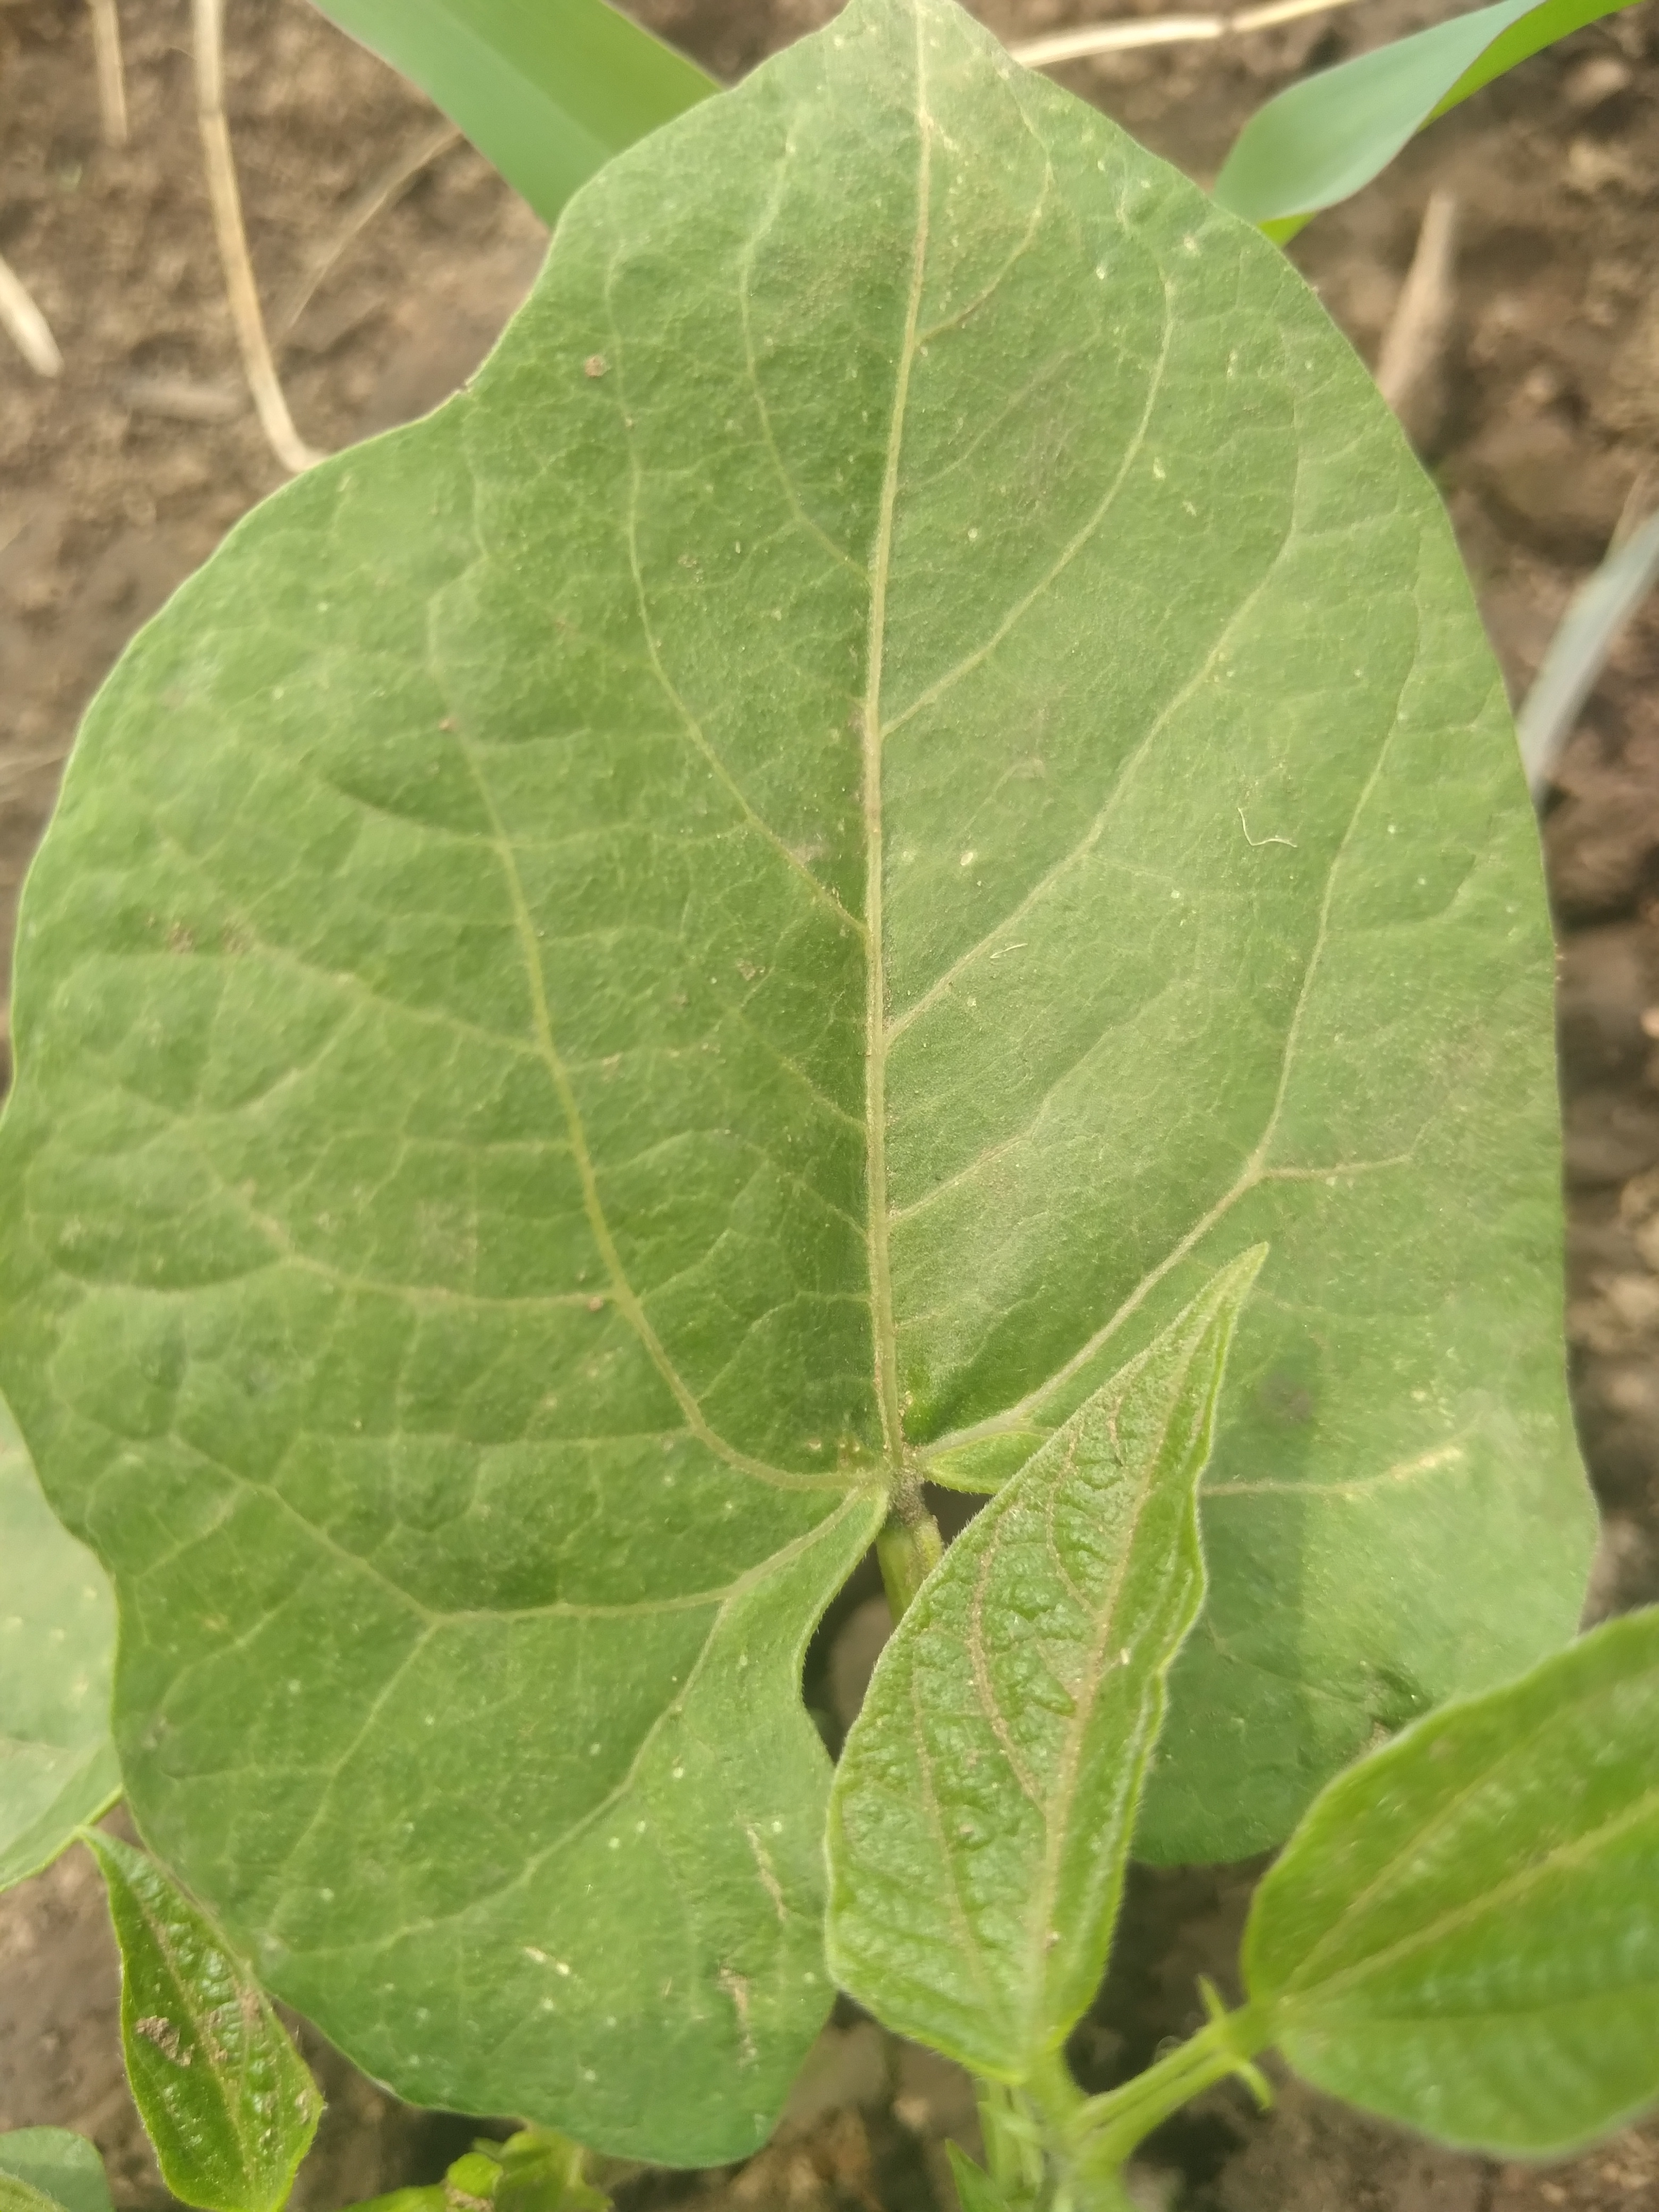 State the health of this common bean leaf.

healthy
